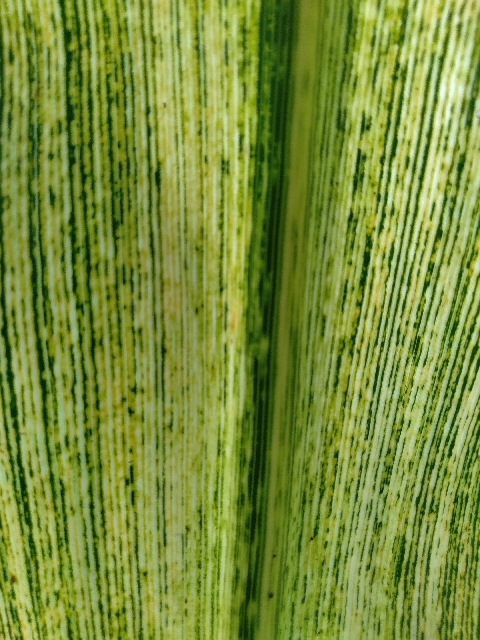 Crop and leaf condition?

maize, maize streak virus
